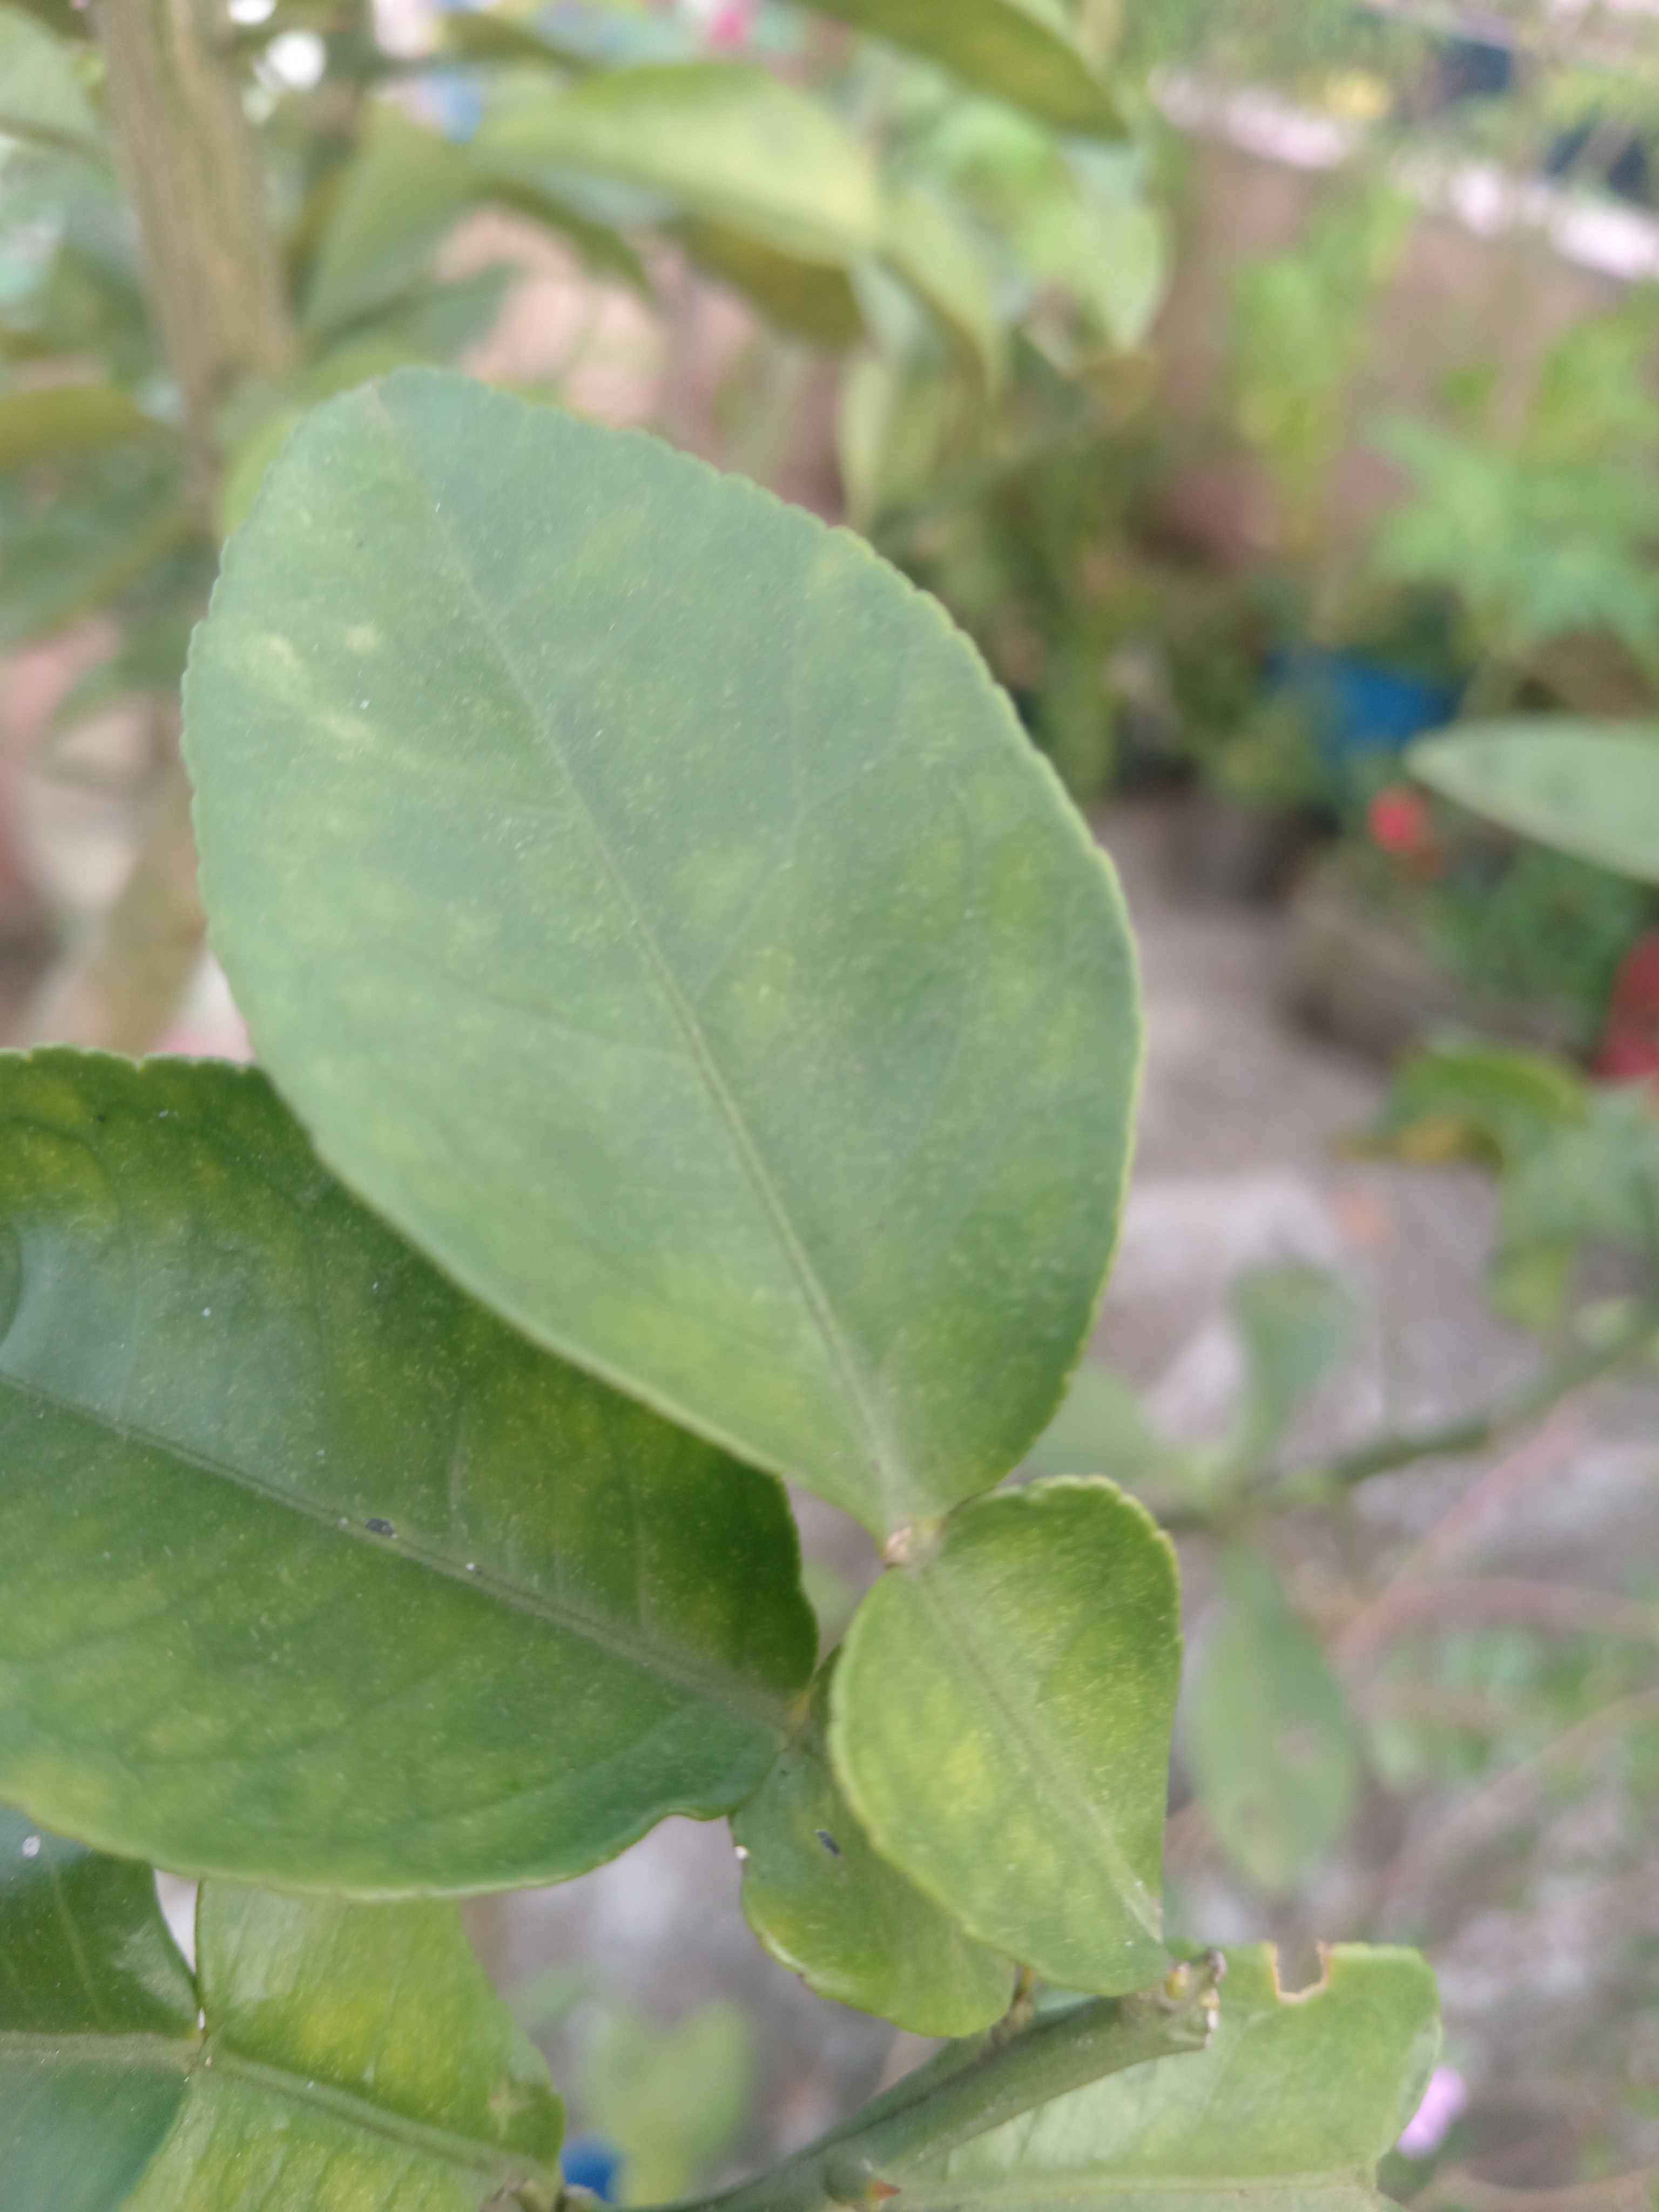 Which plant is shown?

lemon
